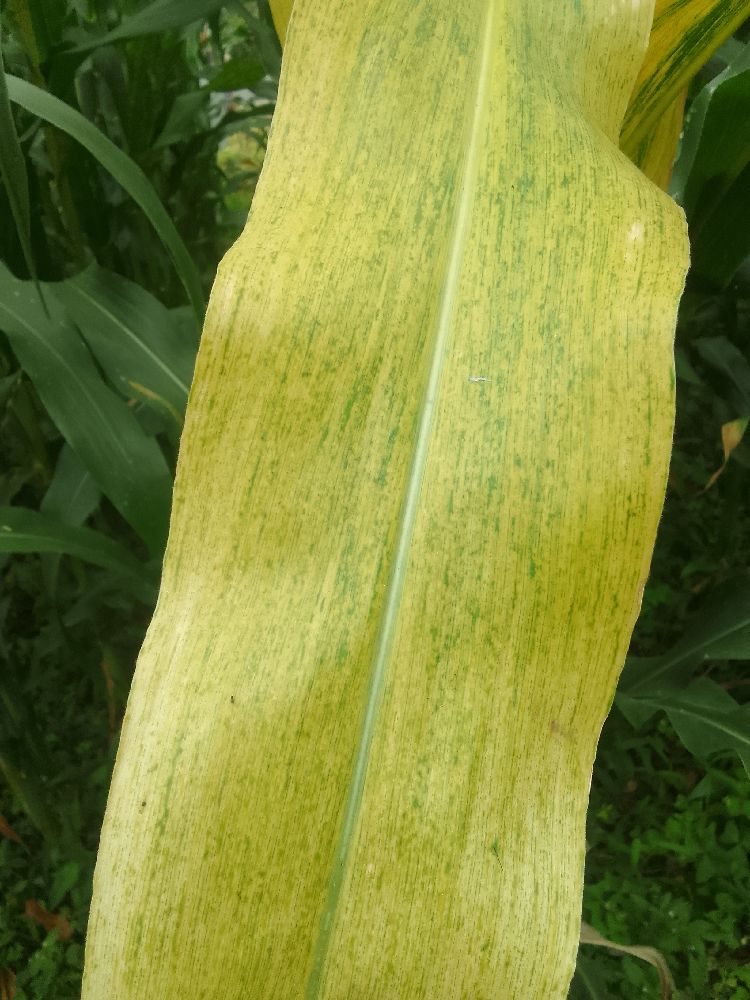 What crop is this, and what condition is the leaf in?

maize, healthy
